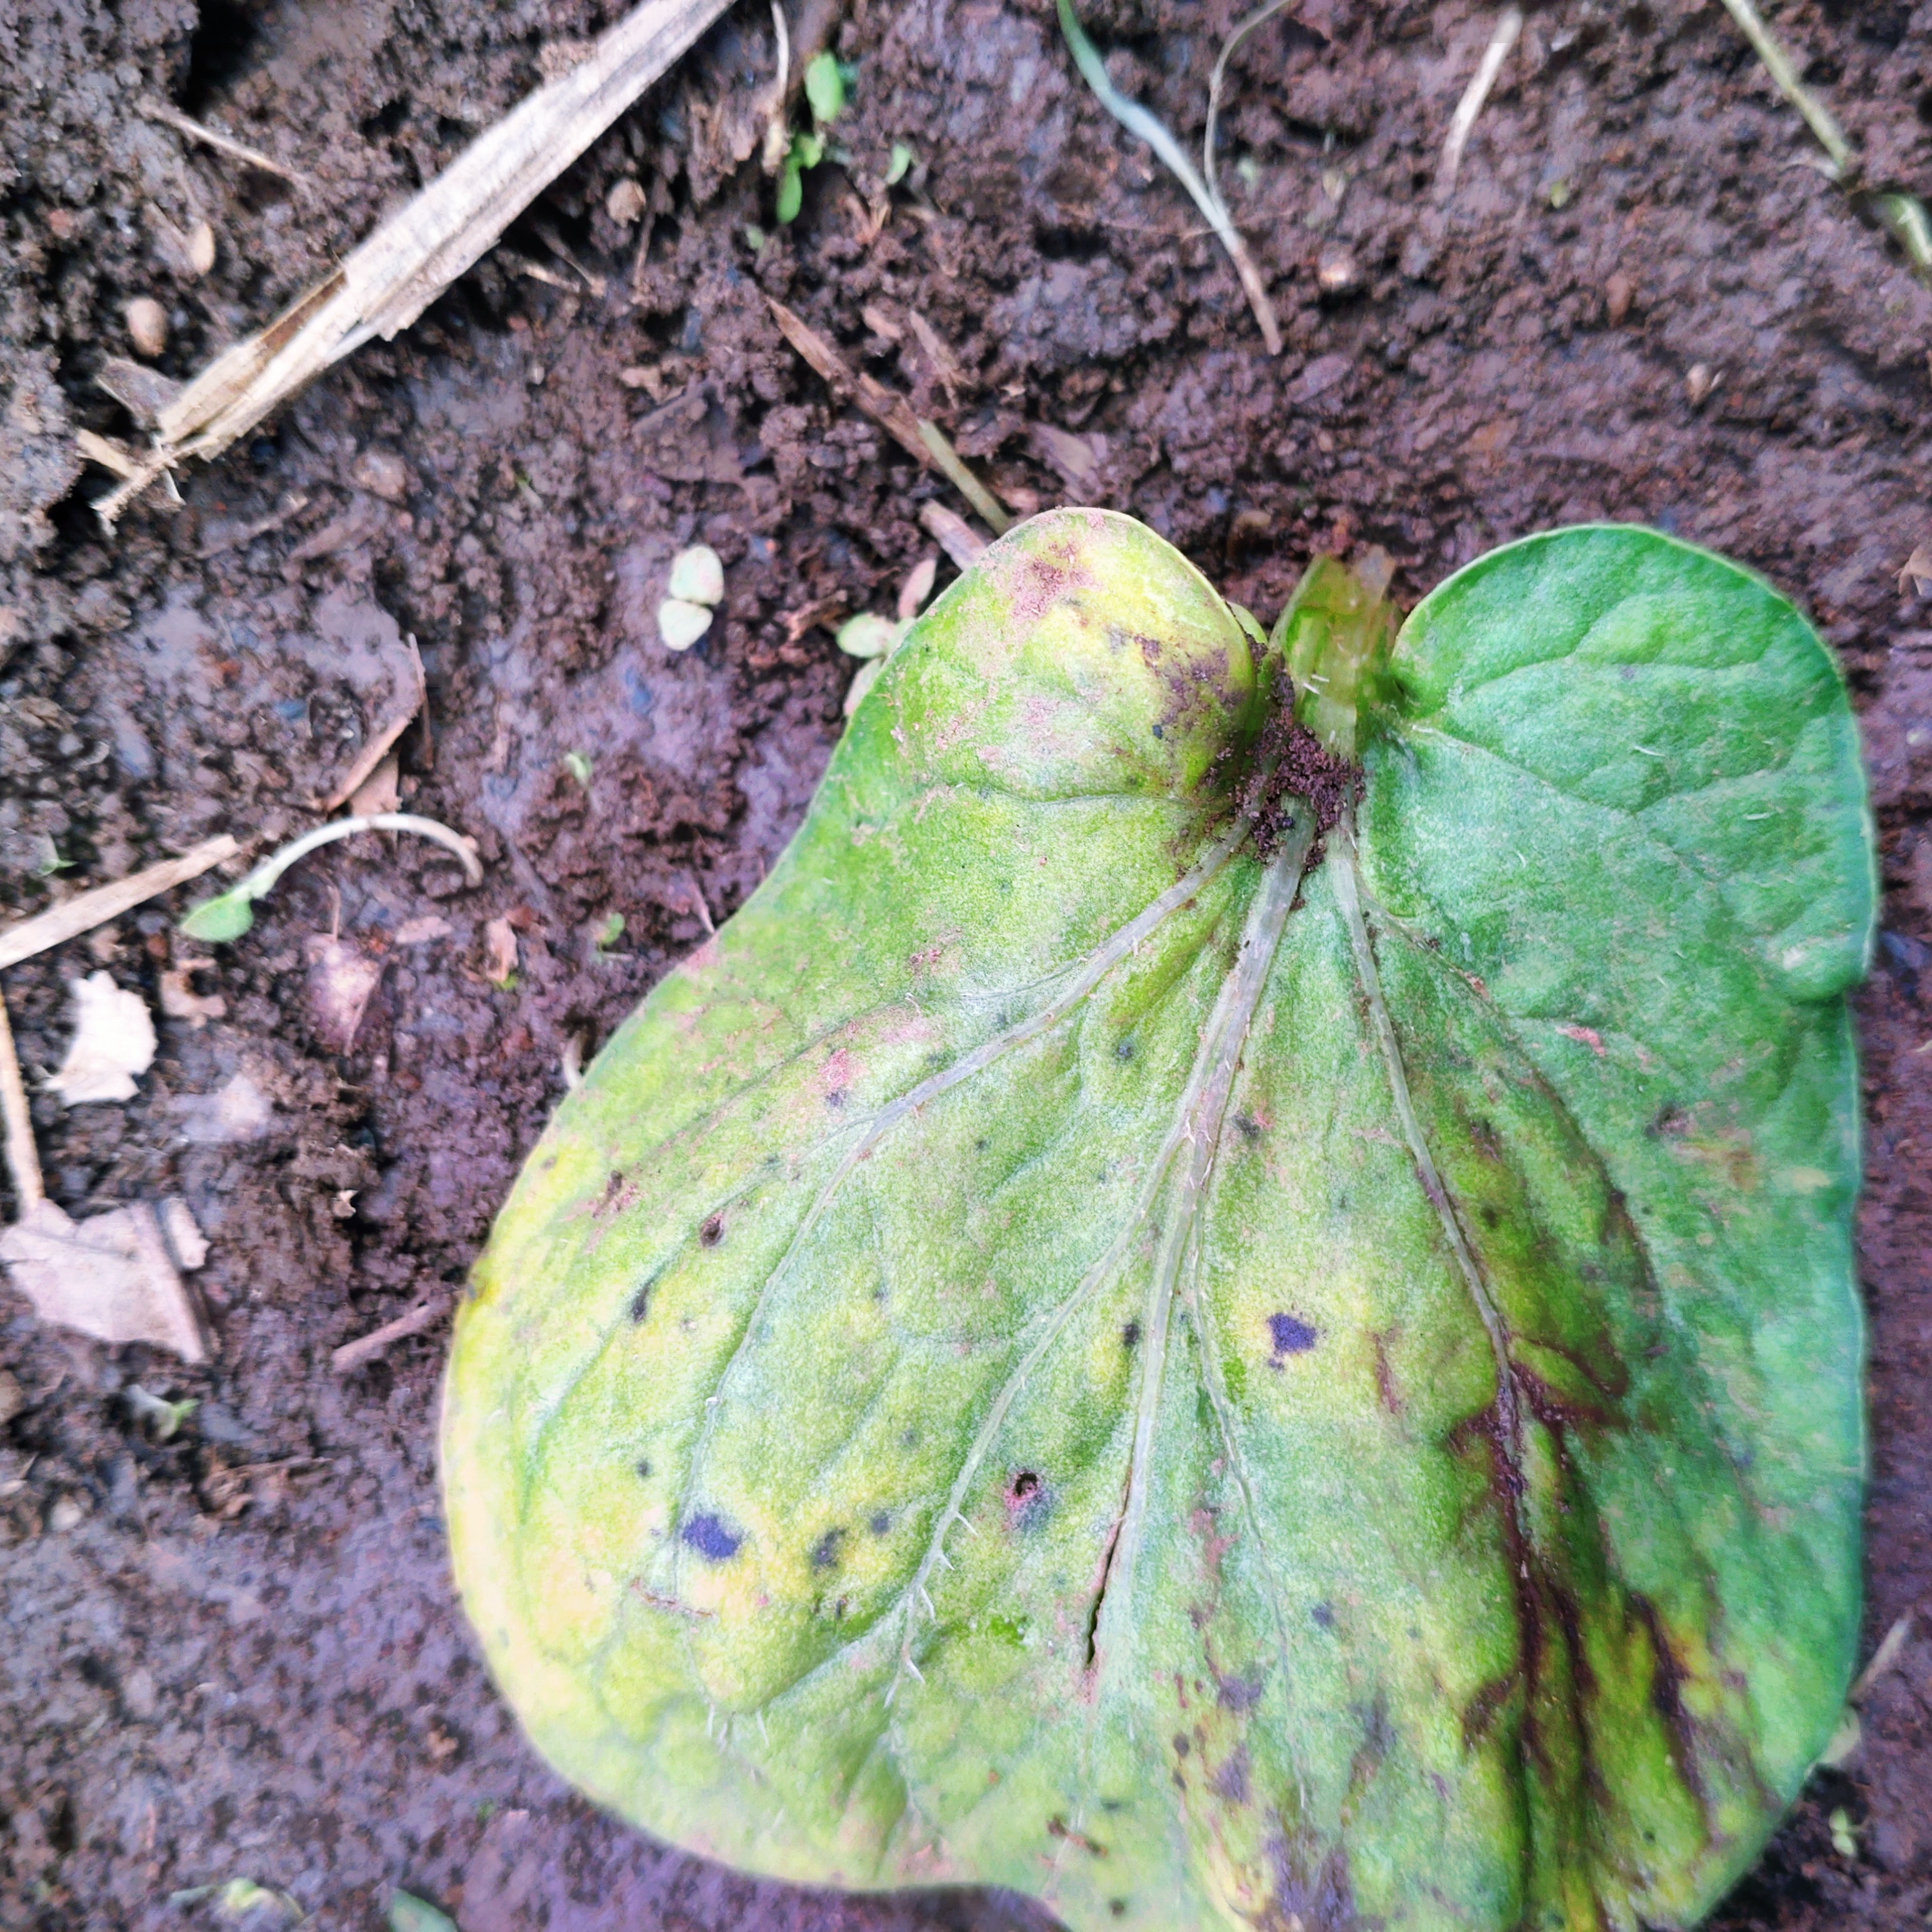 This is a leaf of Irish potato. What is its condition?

late blight
